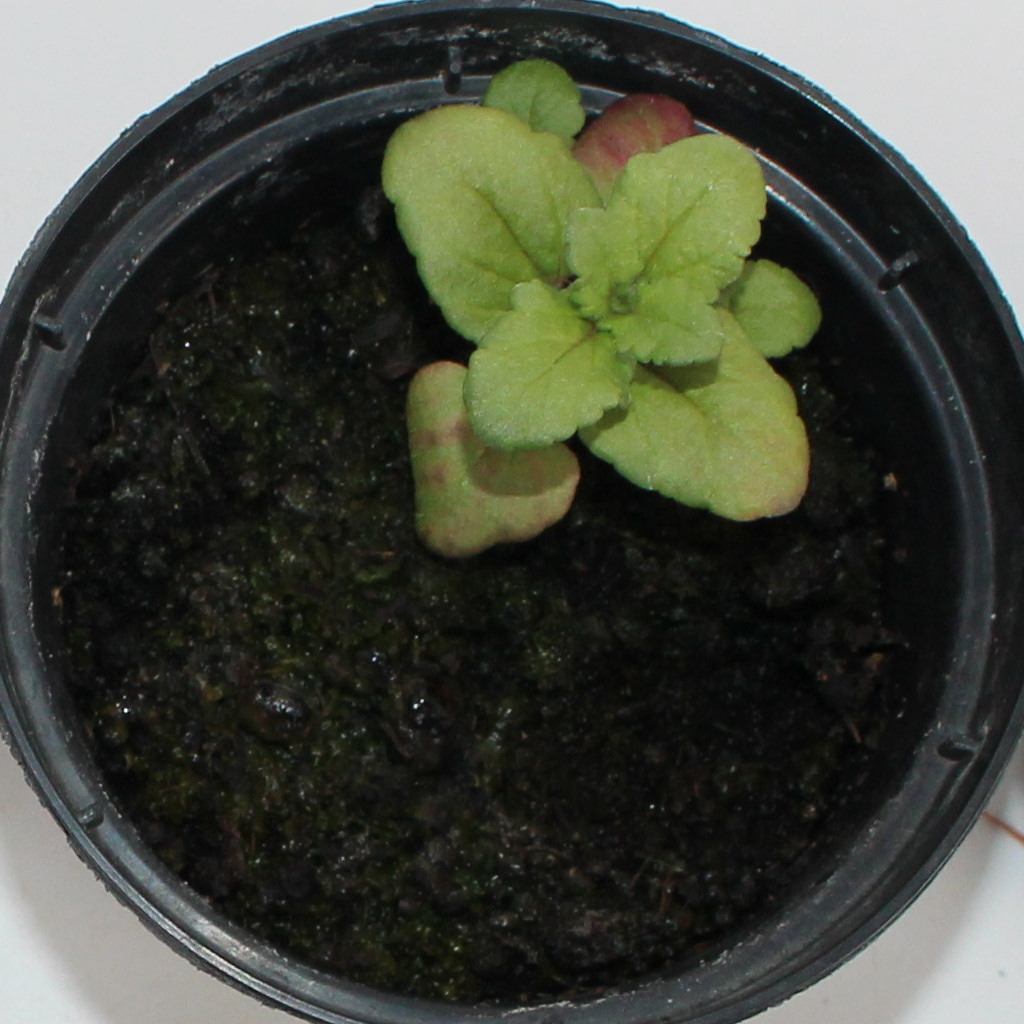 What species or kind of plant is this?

Veronica persica
